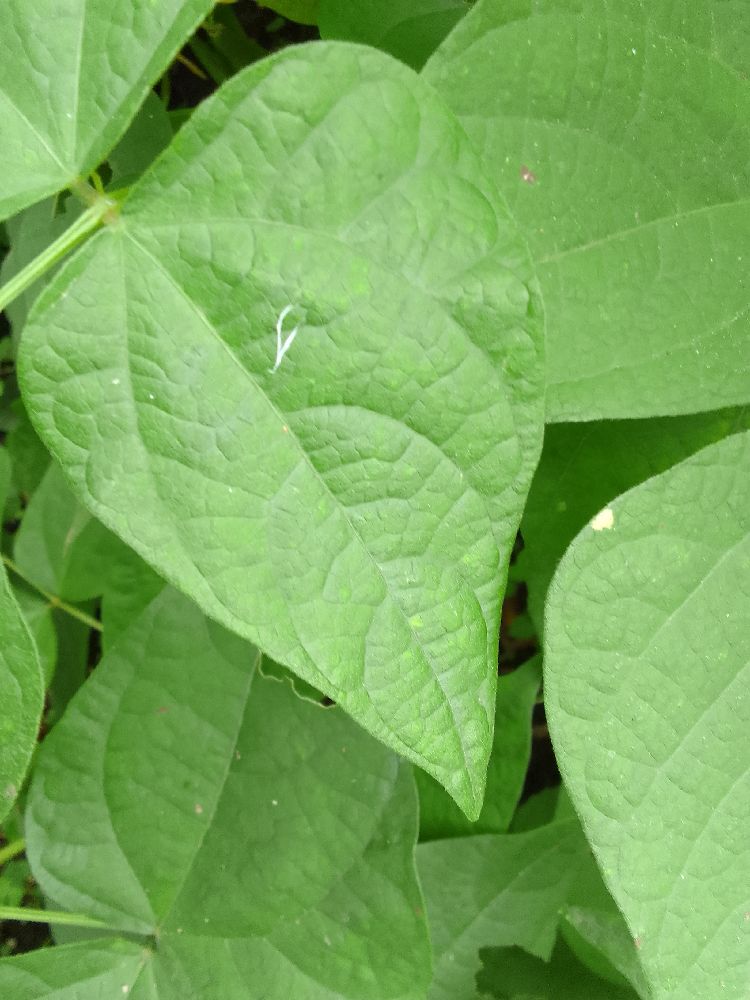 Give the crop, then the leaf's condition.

common bean, healthy
